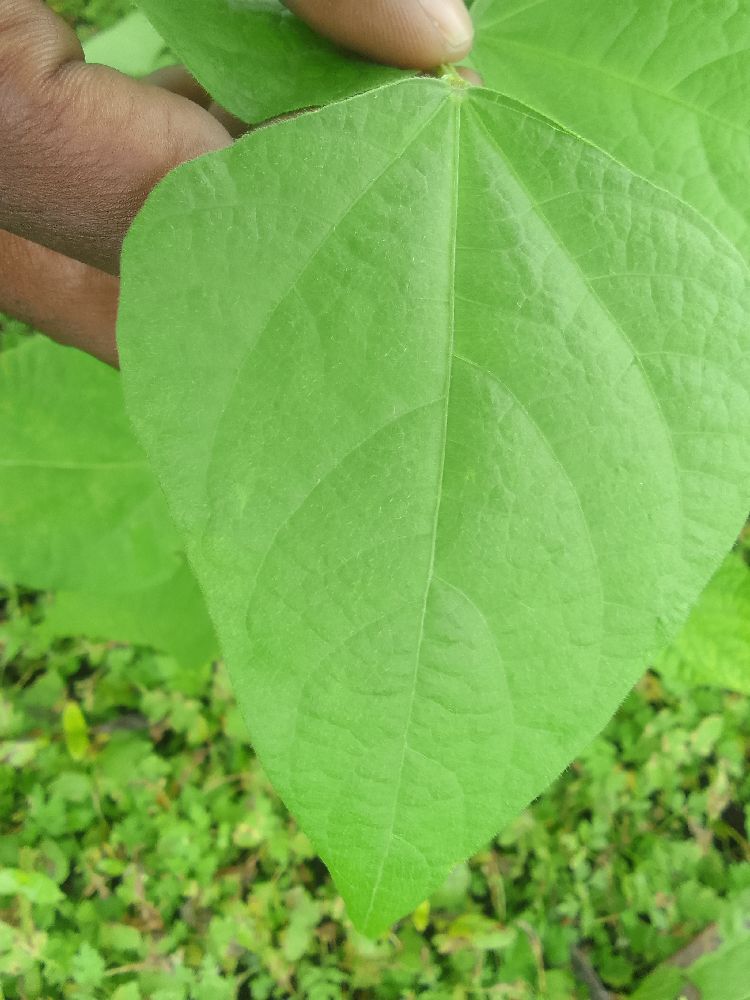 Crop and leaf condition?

common bean, healthy
